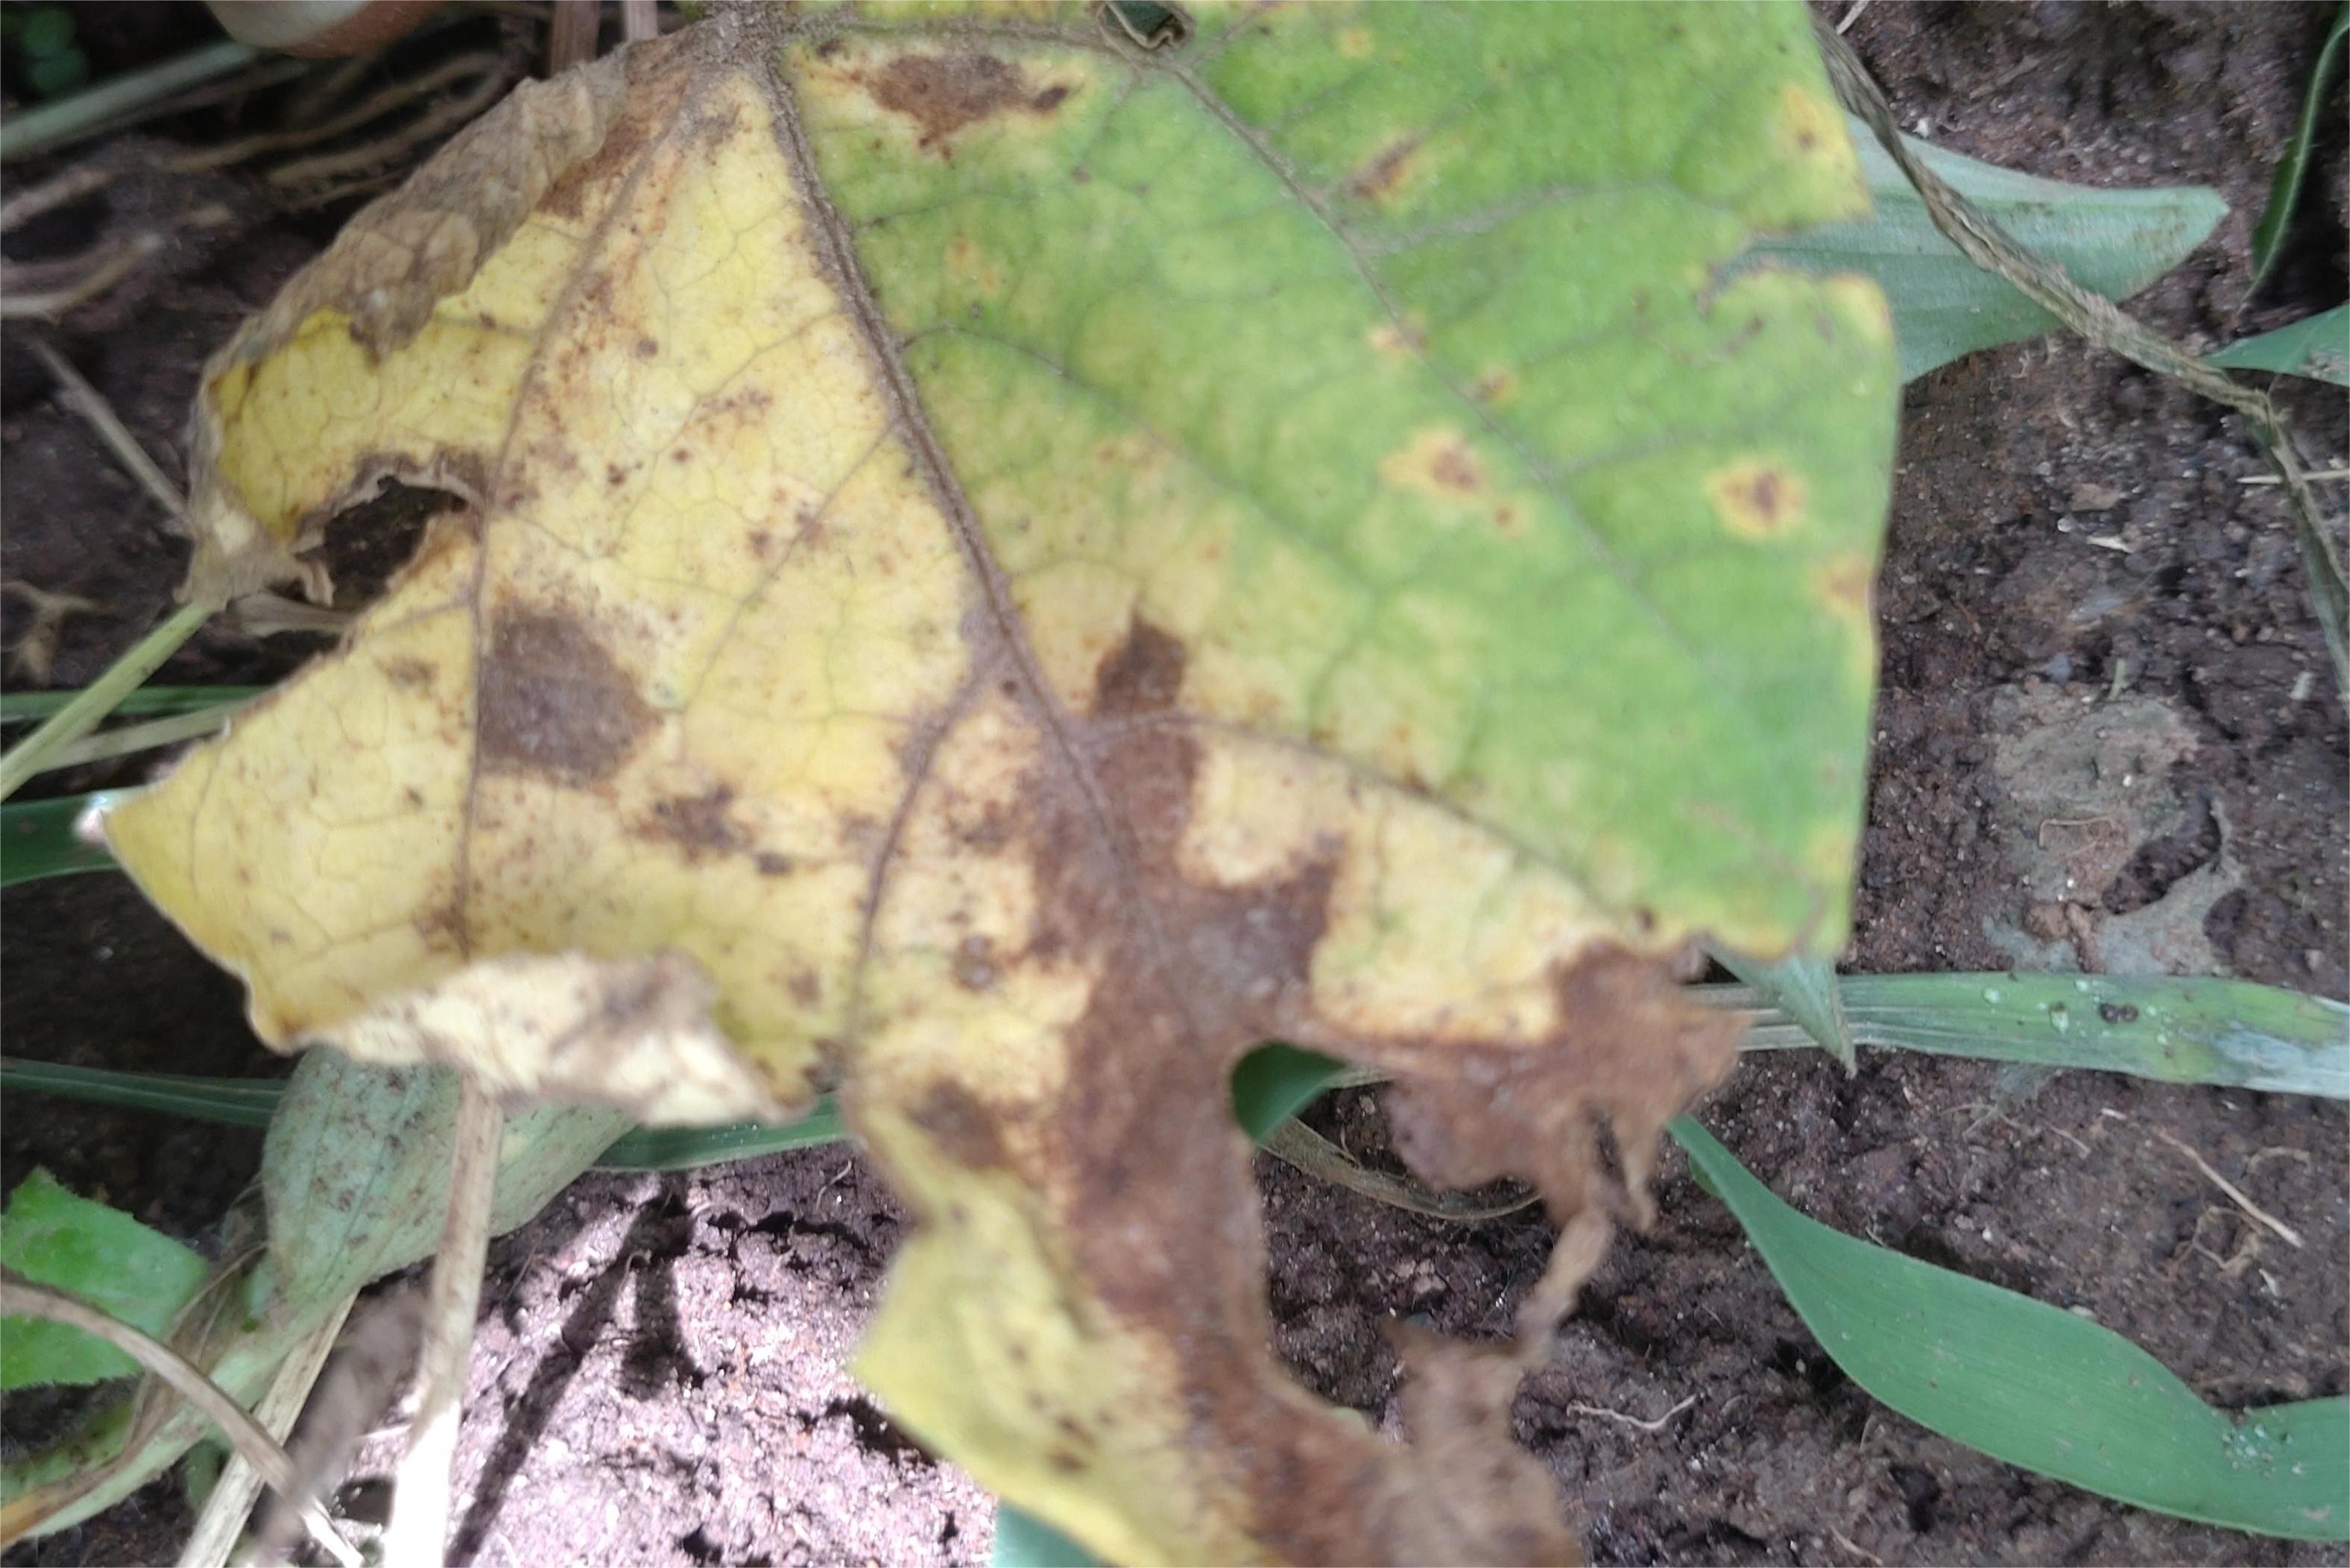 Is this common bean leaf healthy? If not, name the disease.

anthracnose
